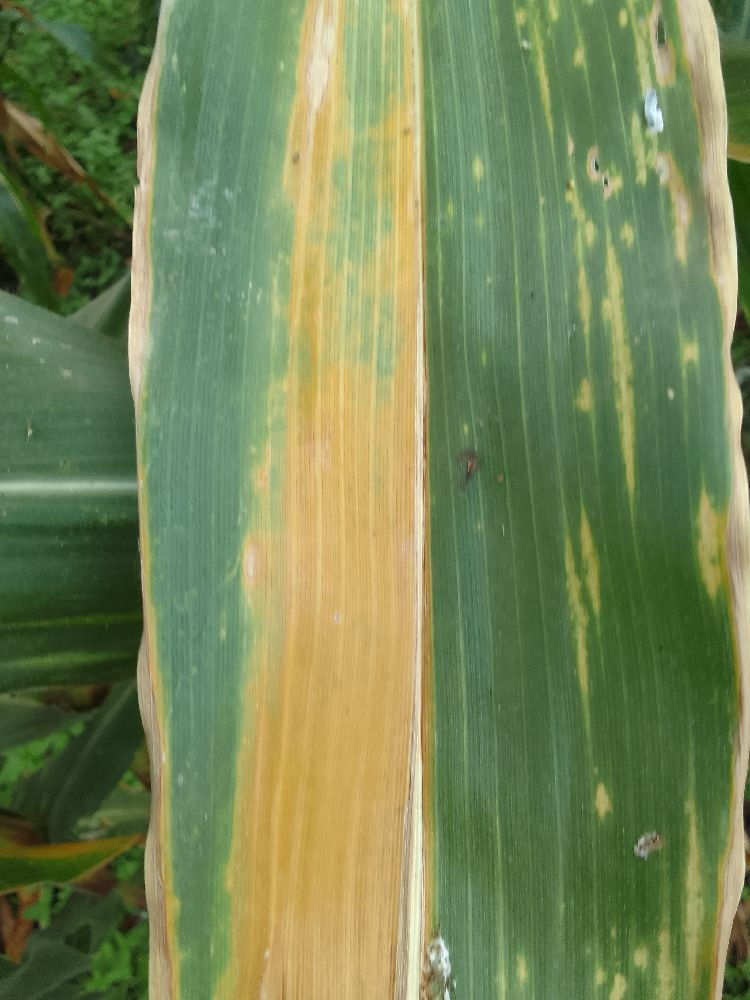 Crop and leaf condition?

maize, maize lethal necrosis
